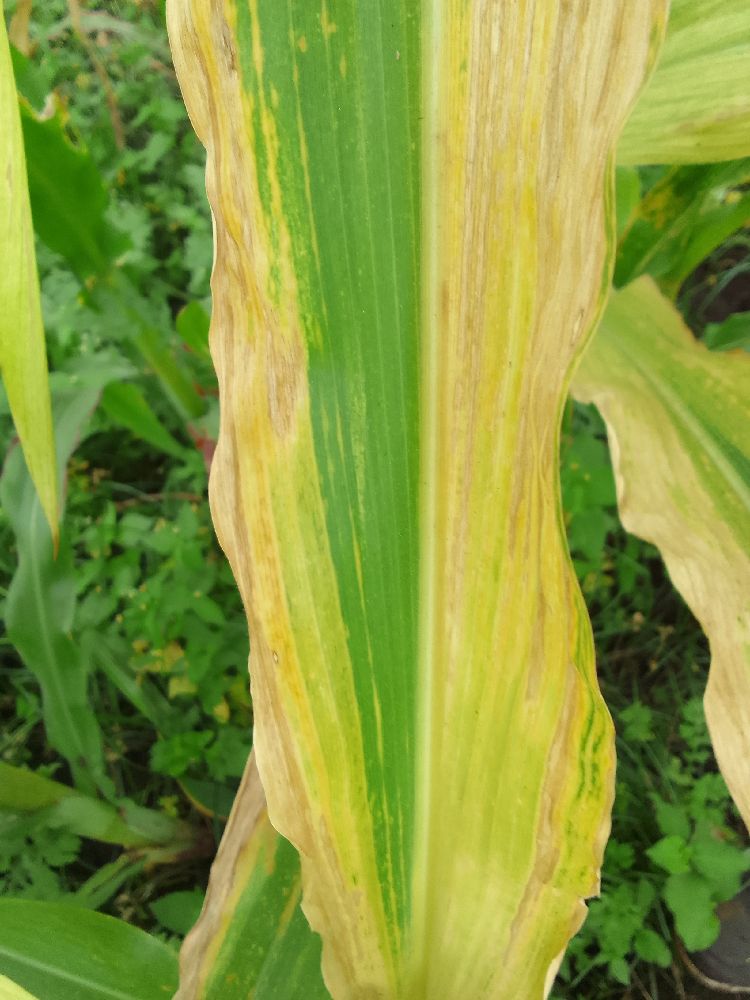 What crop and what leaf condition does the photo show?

maize, maize lethal necrosis
